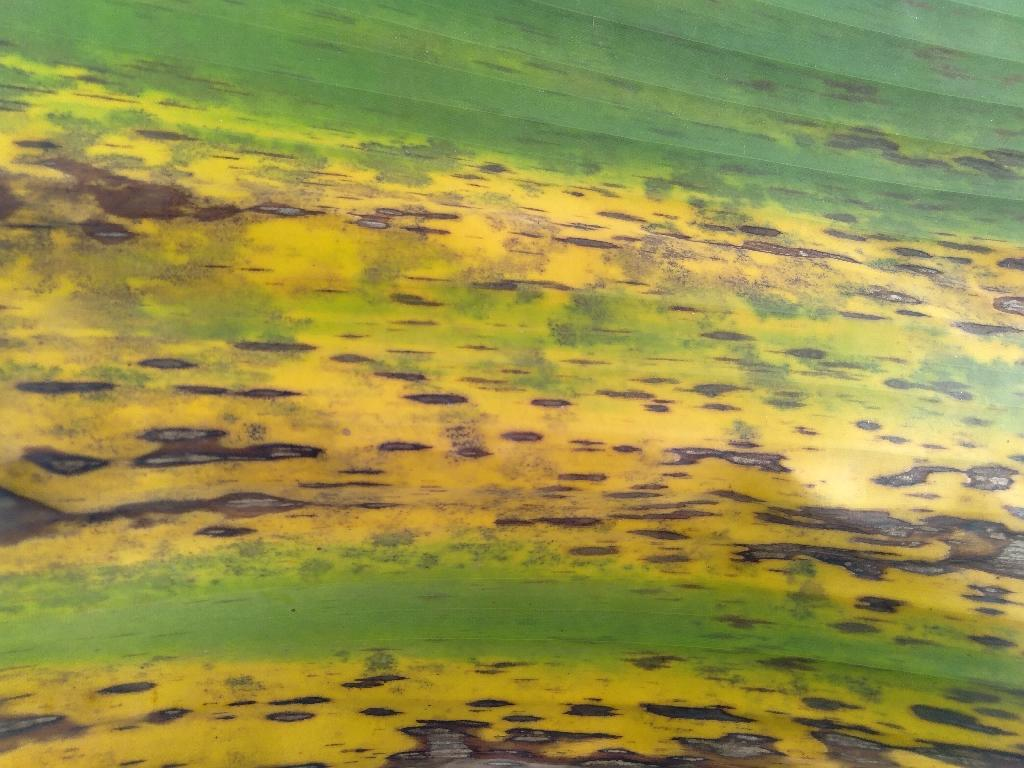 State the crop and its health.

banana, black sigatoka
